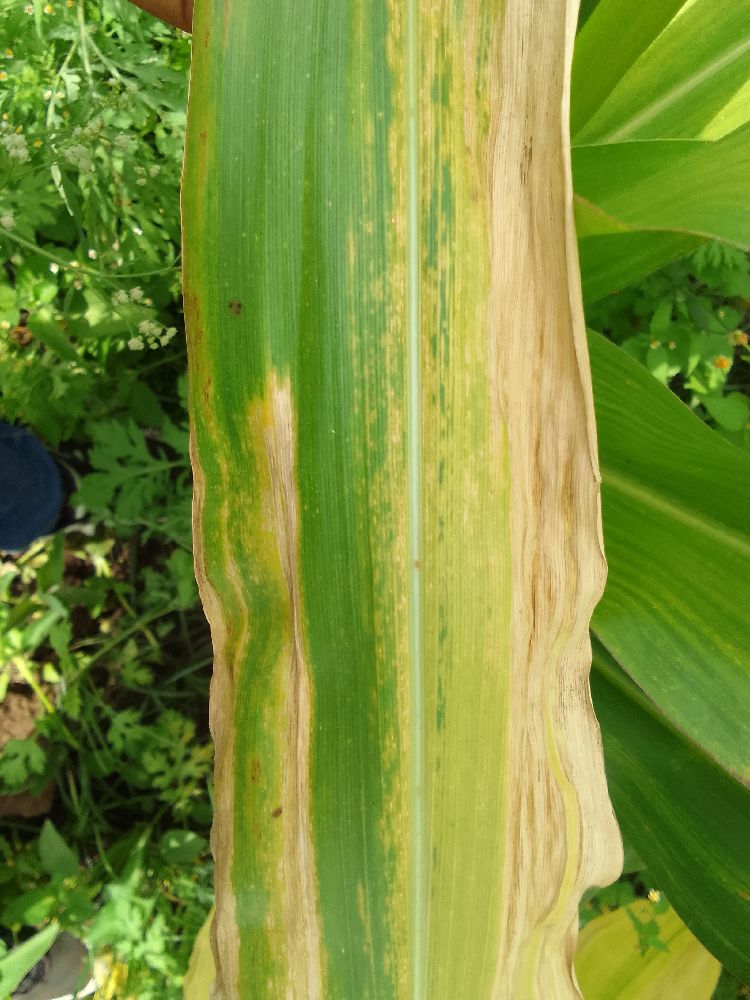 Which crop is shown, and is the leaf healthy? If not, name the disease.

maize, maize lethal necrosis
